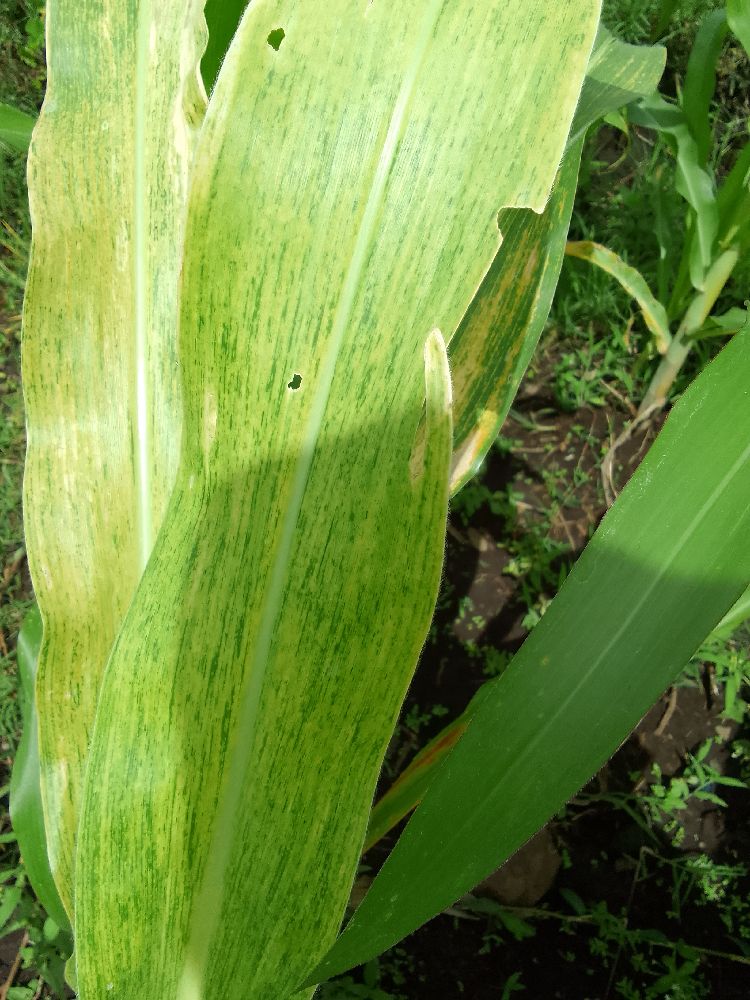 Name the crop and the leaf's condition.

maize, maize lethal necrosis
